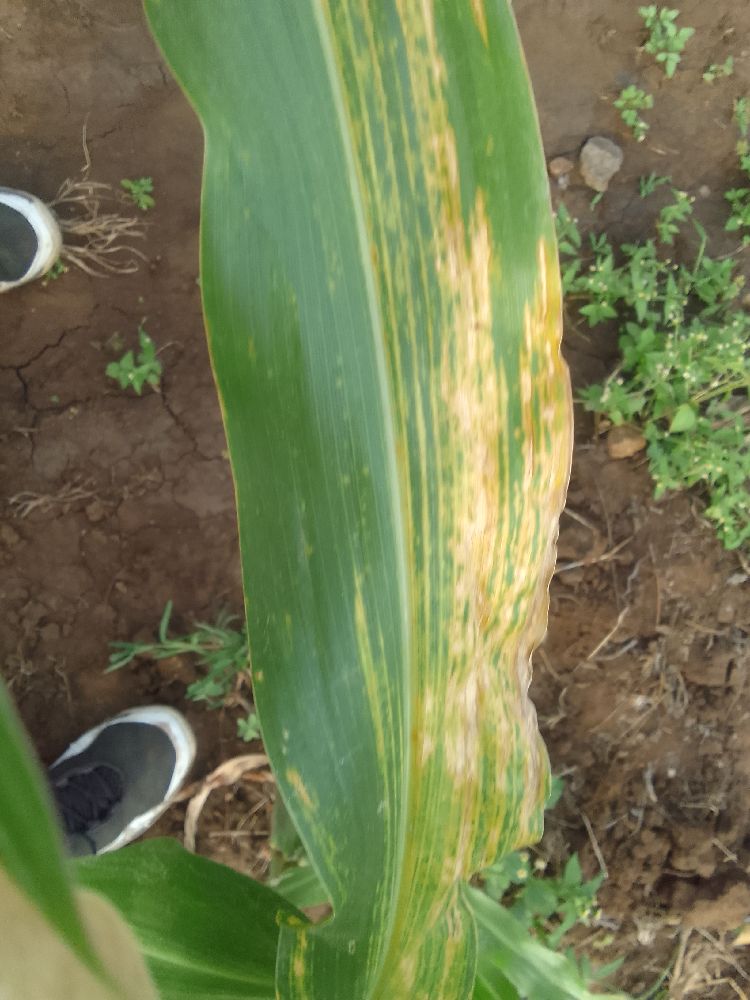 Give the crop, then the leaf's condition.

maize, maize lethal necrosis
